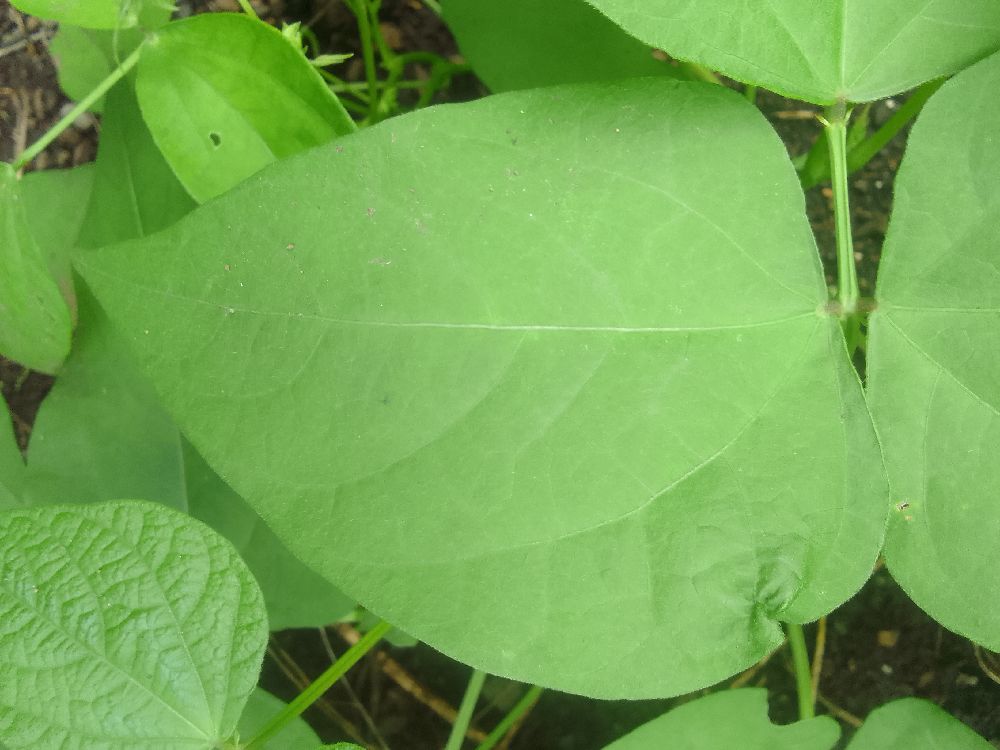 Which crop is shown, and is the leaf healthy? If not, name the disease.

common bean, healthy
